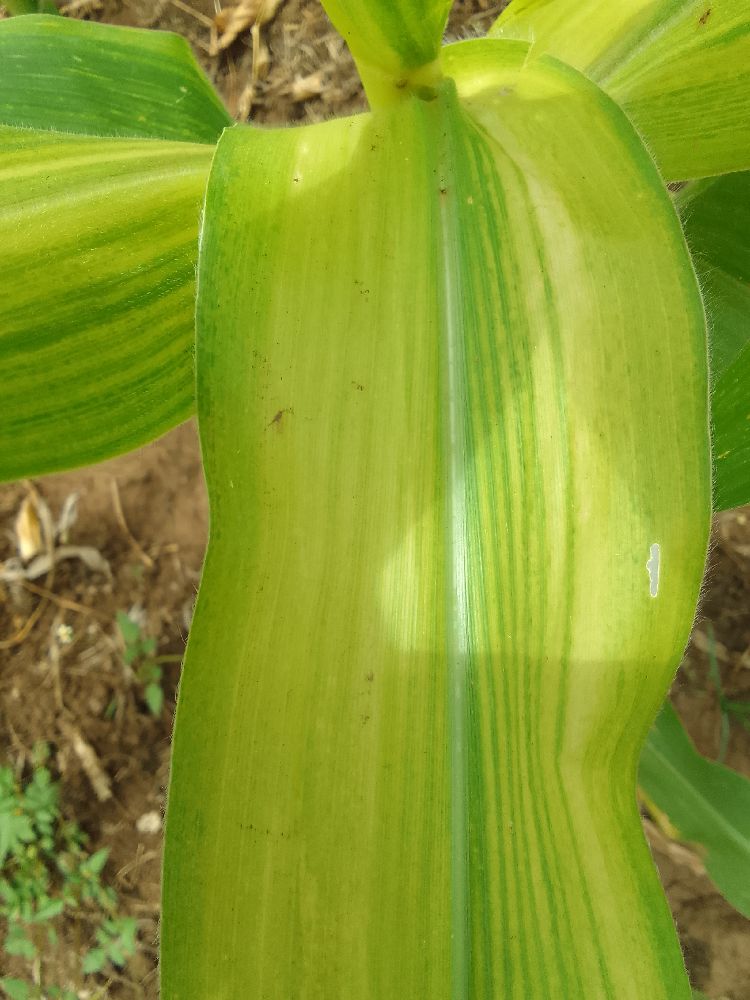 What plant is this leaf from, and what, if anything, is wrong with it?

maize, maize lethal necrosis
